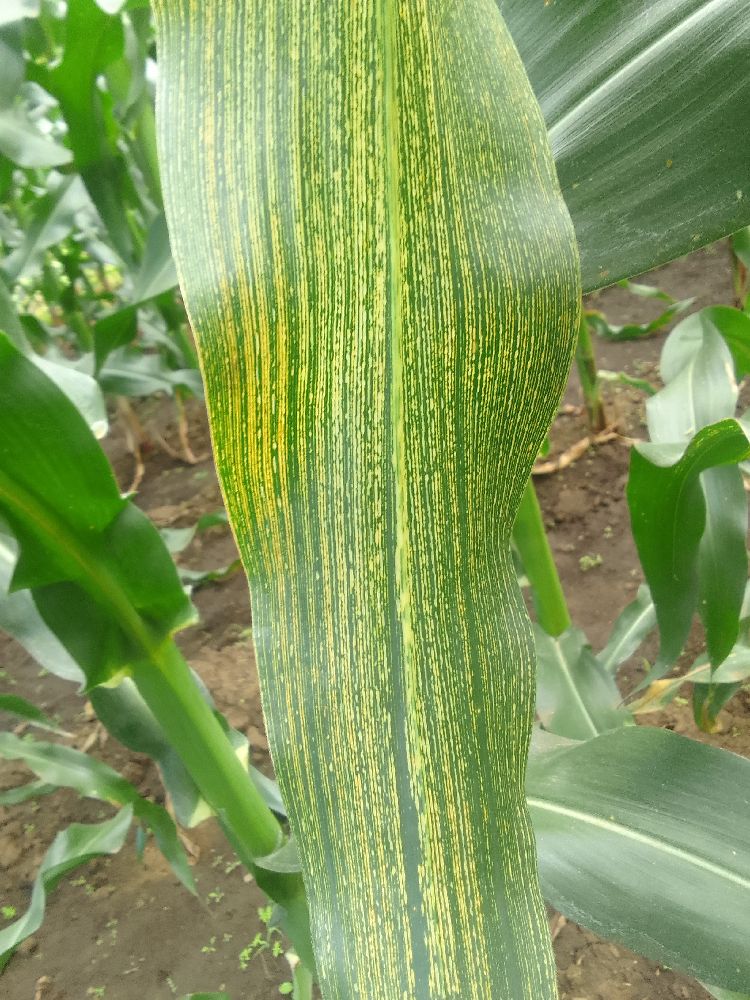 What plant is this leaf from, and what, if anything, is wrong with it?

maize, maize streak virus
